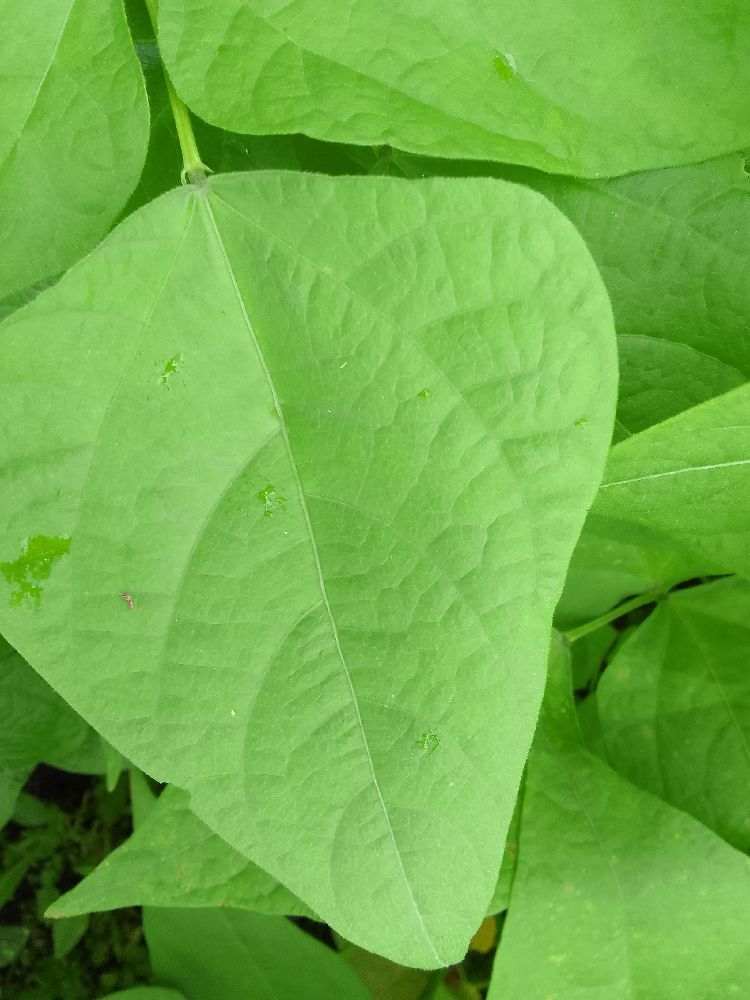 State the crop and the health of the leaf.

maize, healthy
